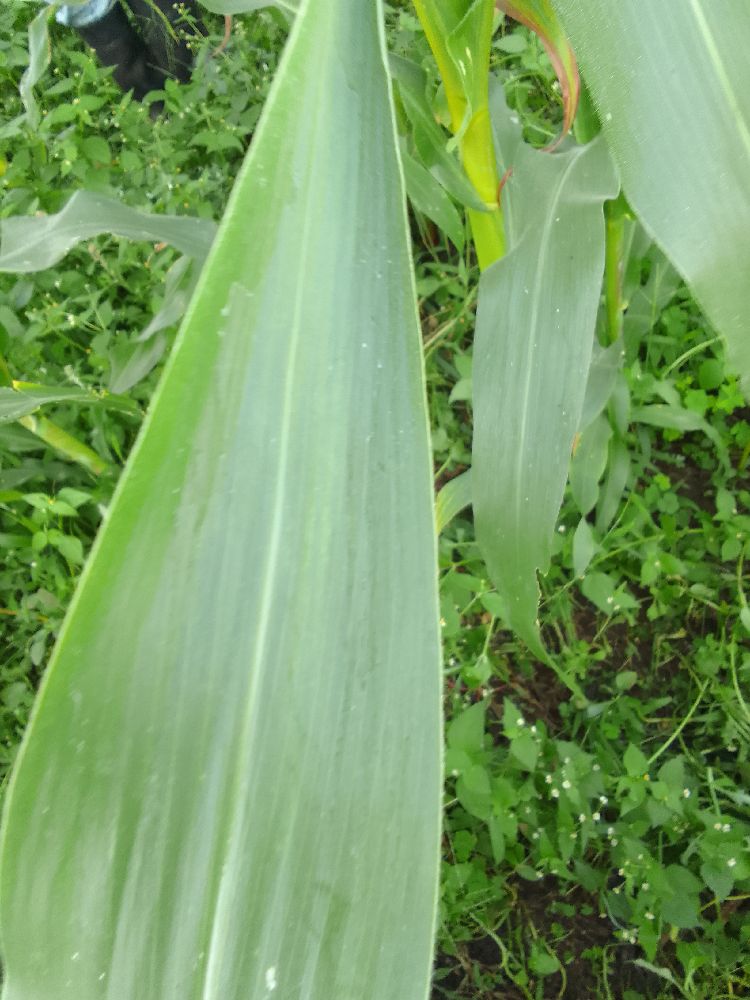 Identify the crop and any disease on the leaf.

maize, healthy
